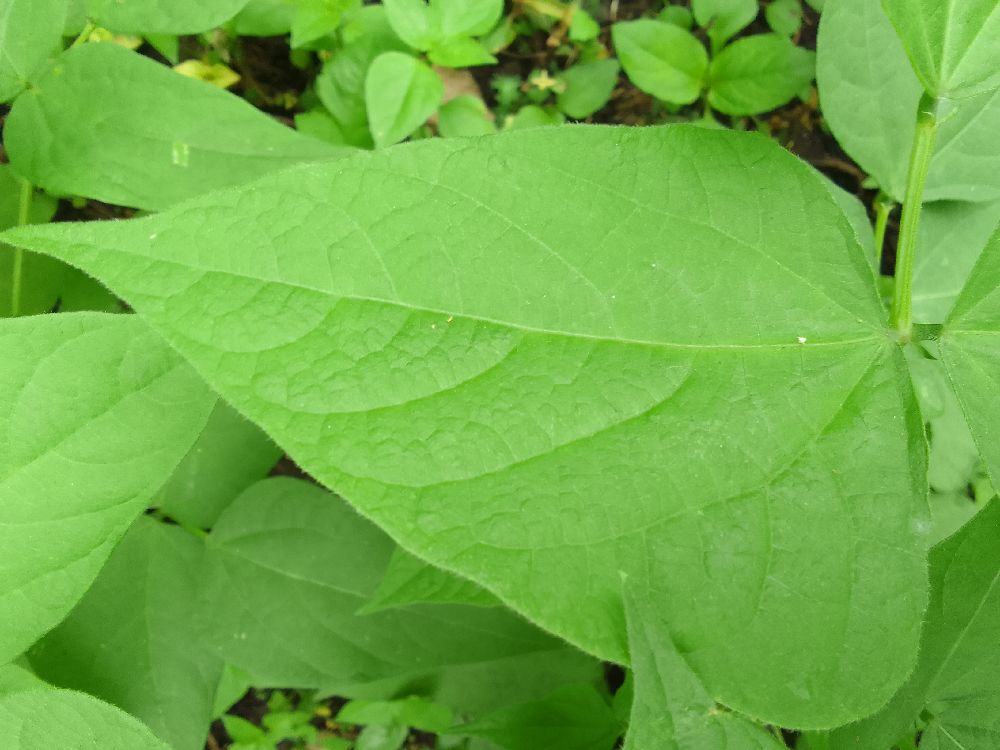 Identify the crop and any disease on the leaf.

common bean, healthy
